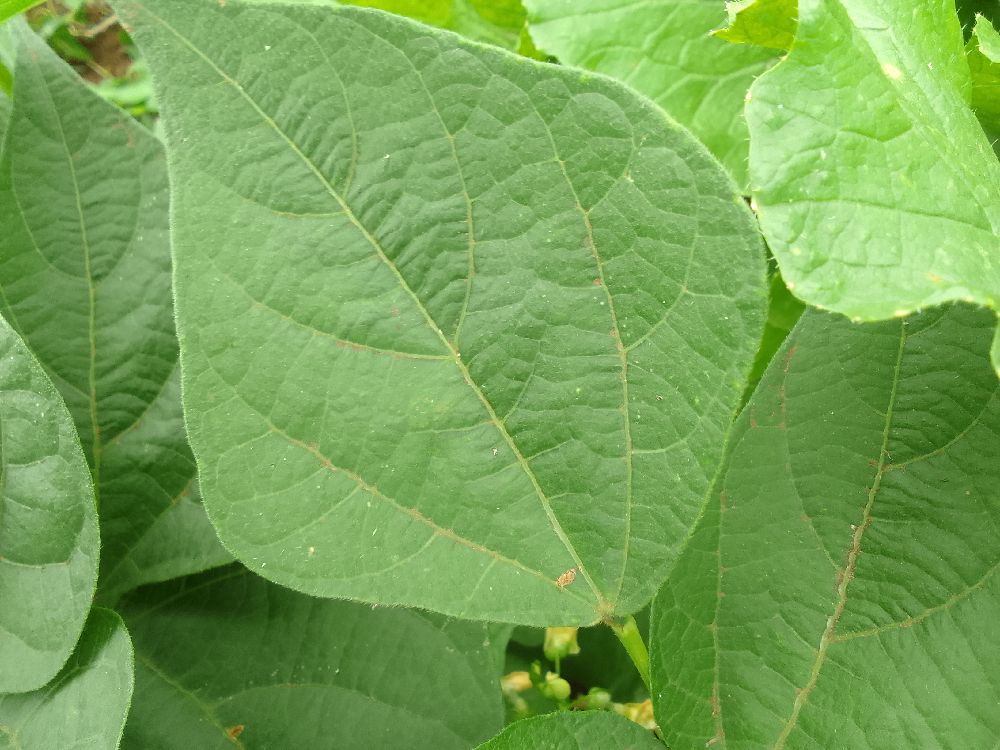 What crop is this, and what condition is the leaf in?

common bean, healthy
